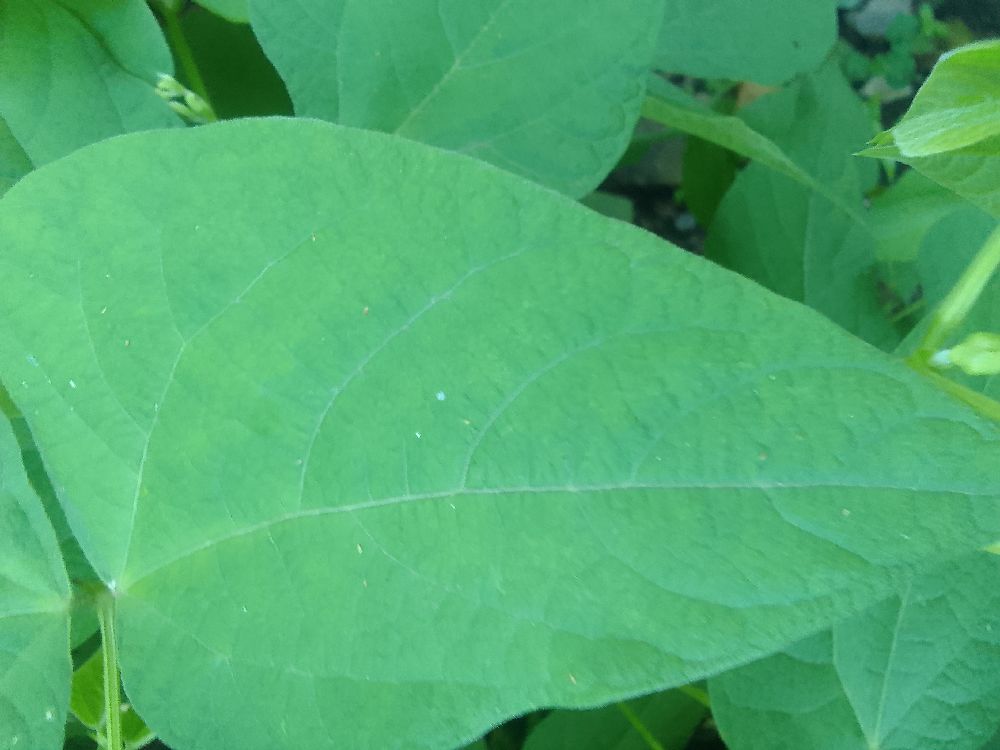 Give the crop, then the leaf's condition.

common bean, healthy
